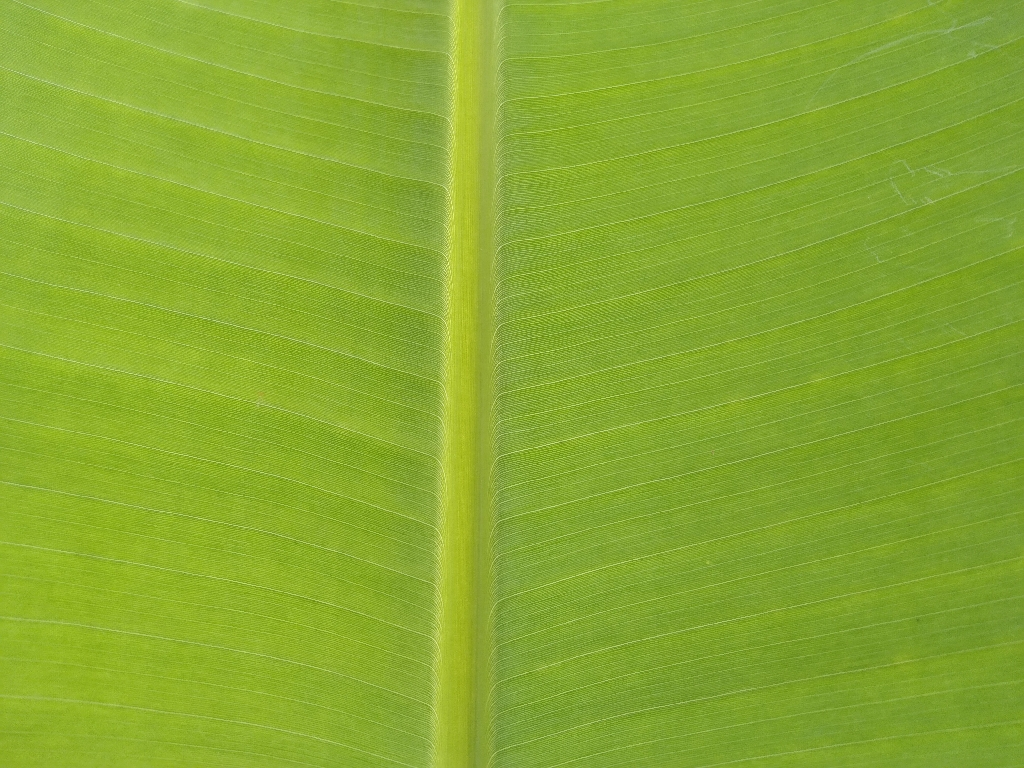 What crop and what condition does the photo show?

banana, healthy
